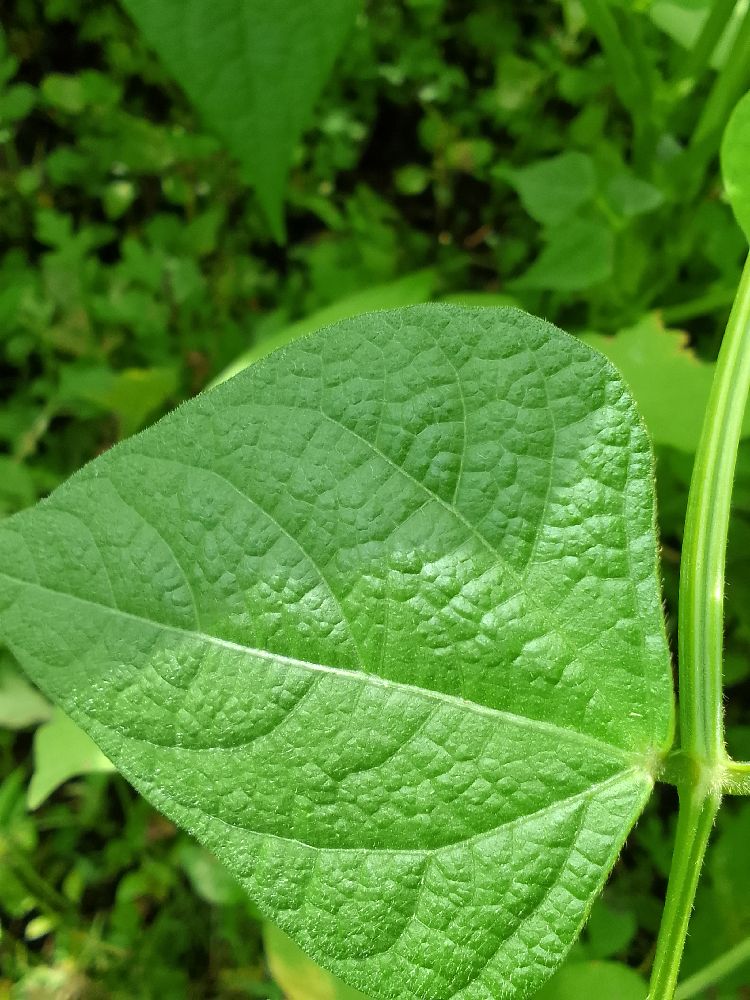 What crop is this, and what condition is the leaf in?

common bean, healthy
